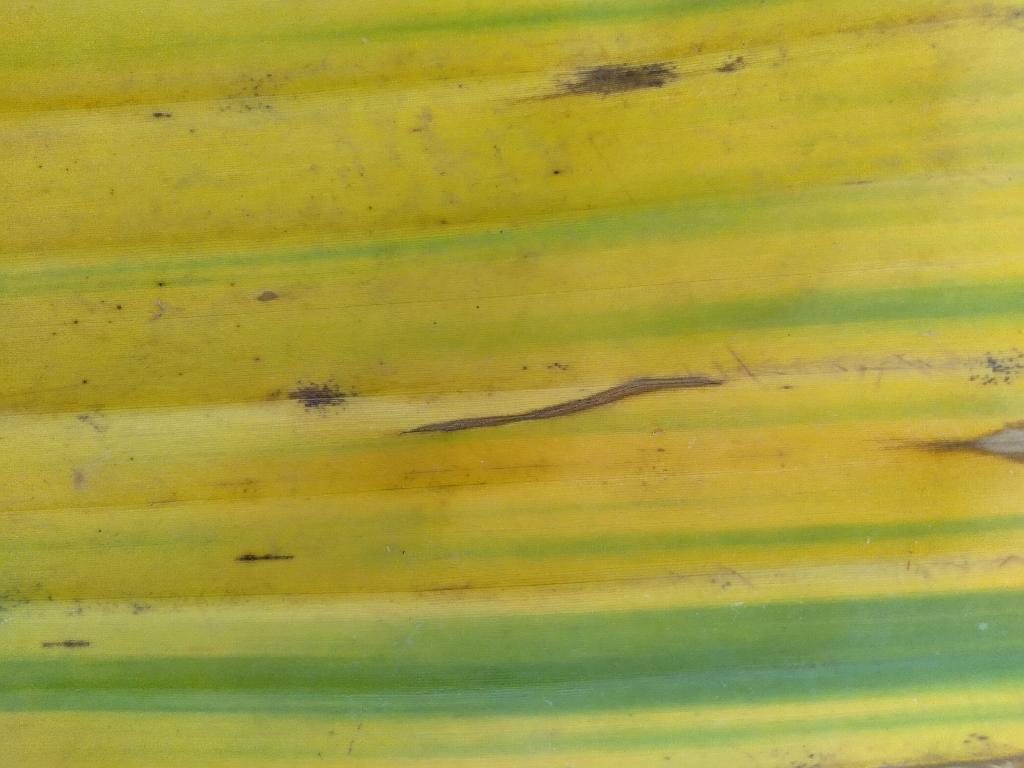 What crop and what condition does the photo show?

banana, fusarium wilt race 1
